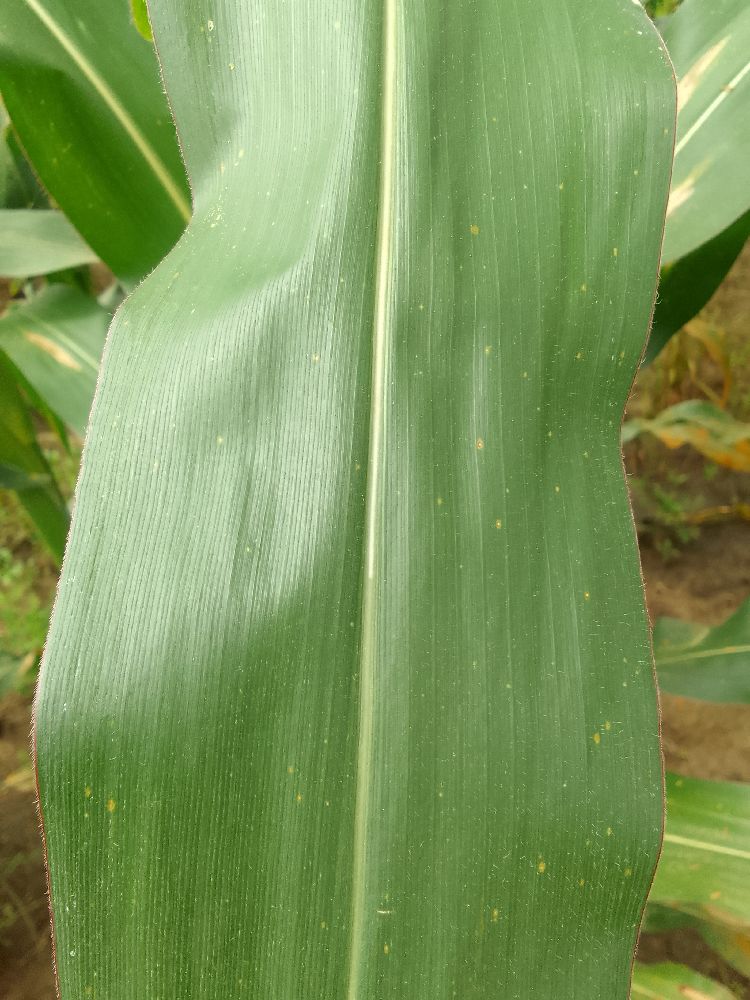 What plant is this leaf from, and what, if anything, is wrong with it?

maize, healthy
